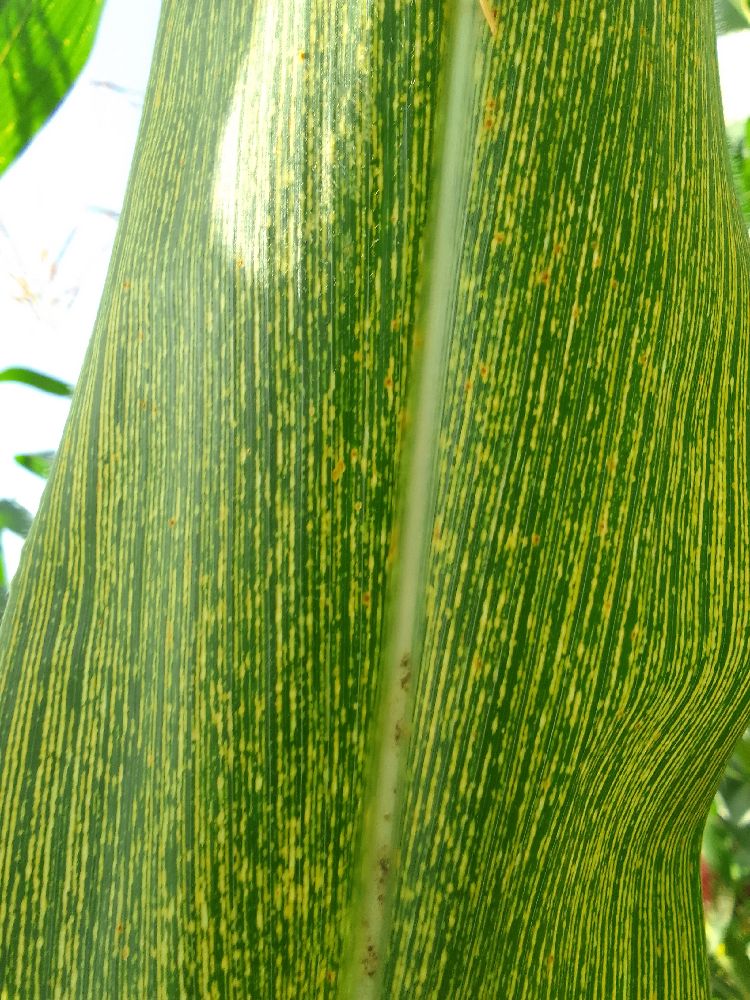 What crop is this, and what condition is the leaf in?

maize, maize streak virus
